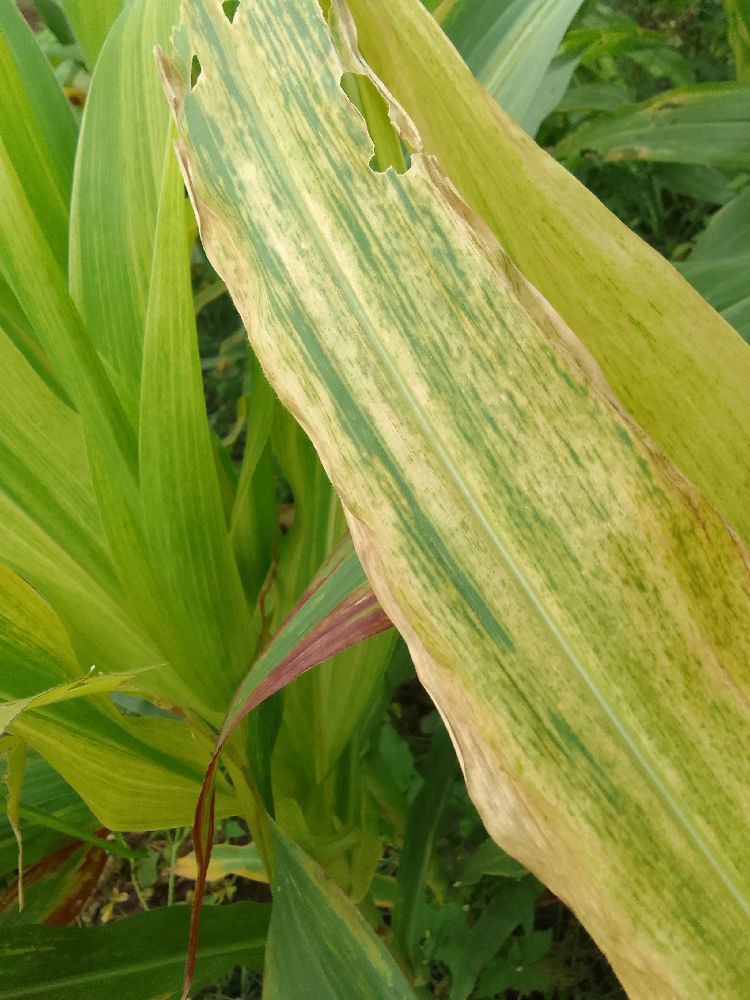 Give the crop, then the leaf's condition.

maize, maize lethal necrosis
